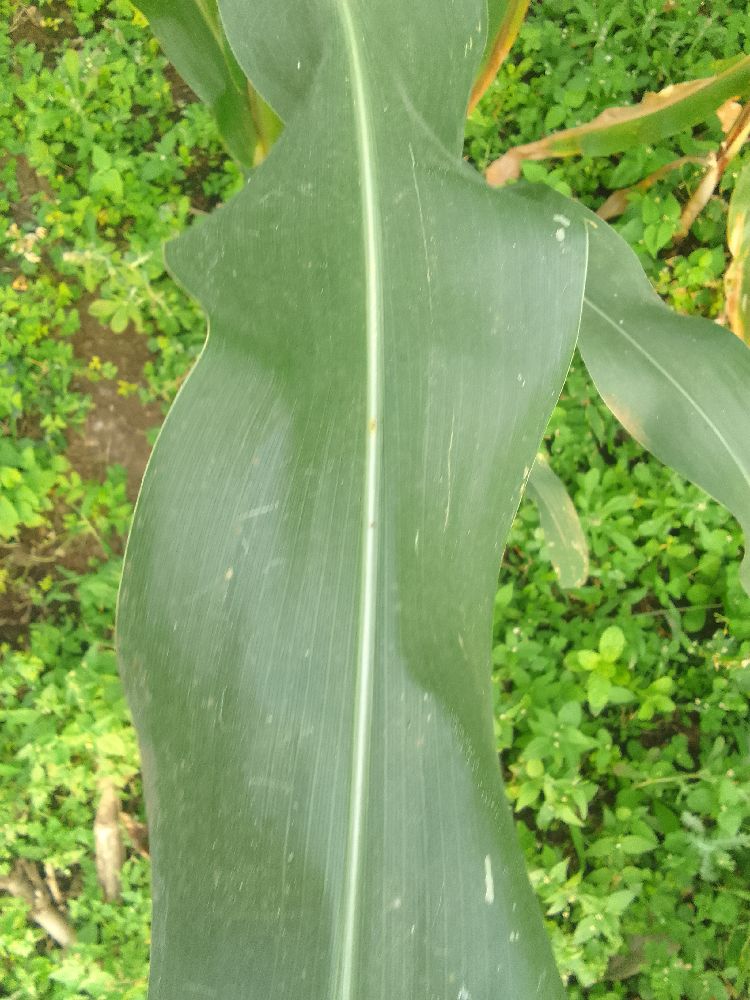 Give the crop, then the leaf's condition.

maize, healthy
